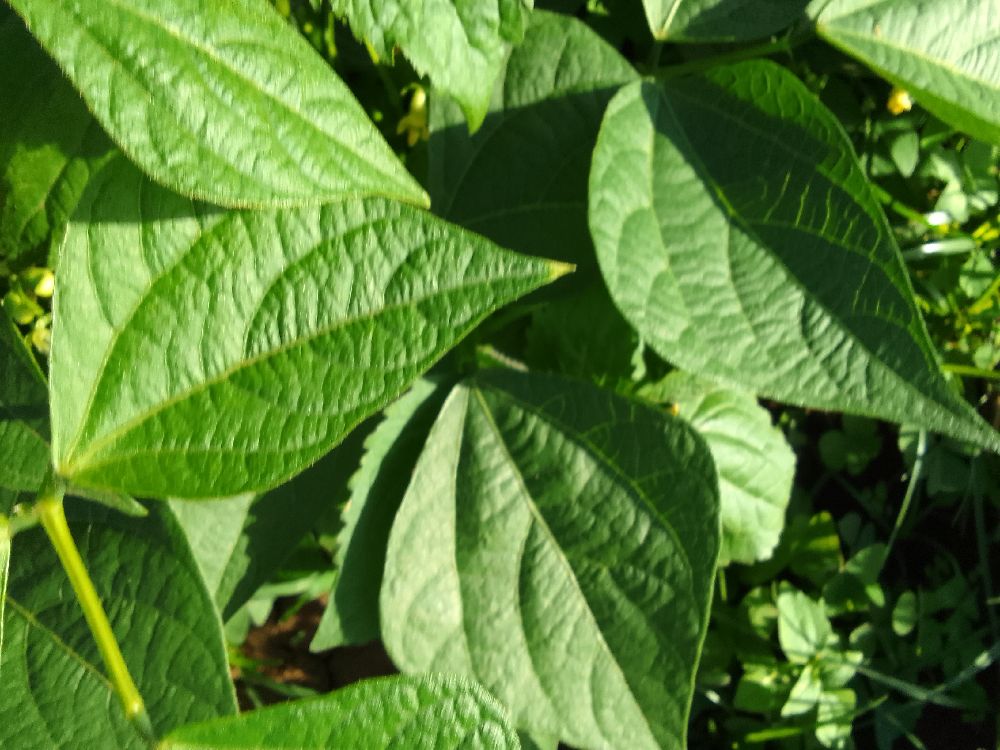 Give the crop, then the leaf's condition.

common bean, healthy
